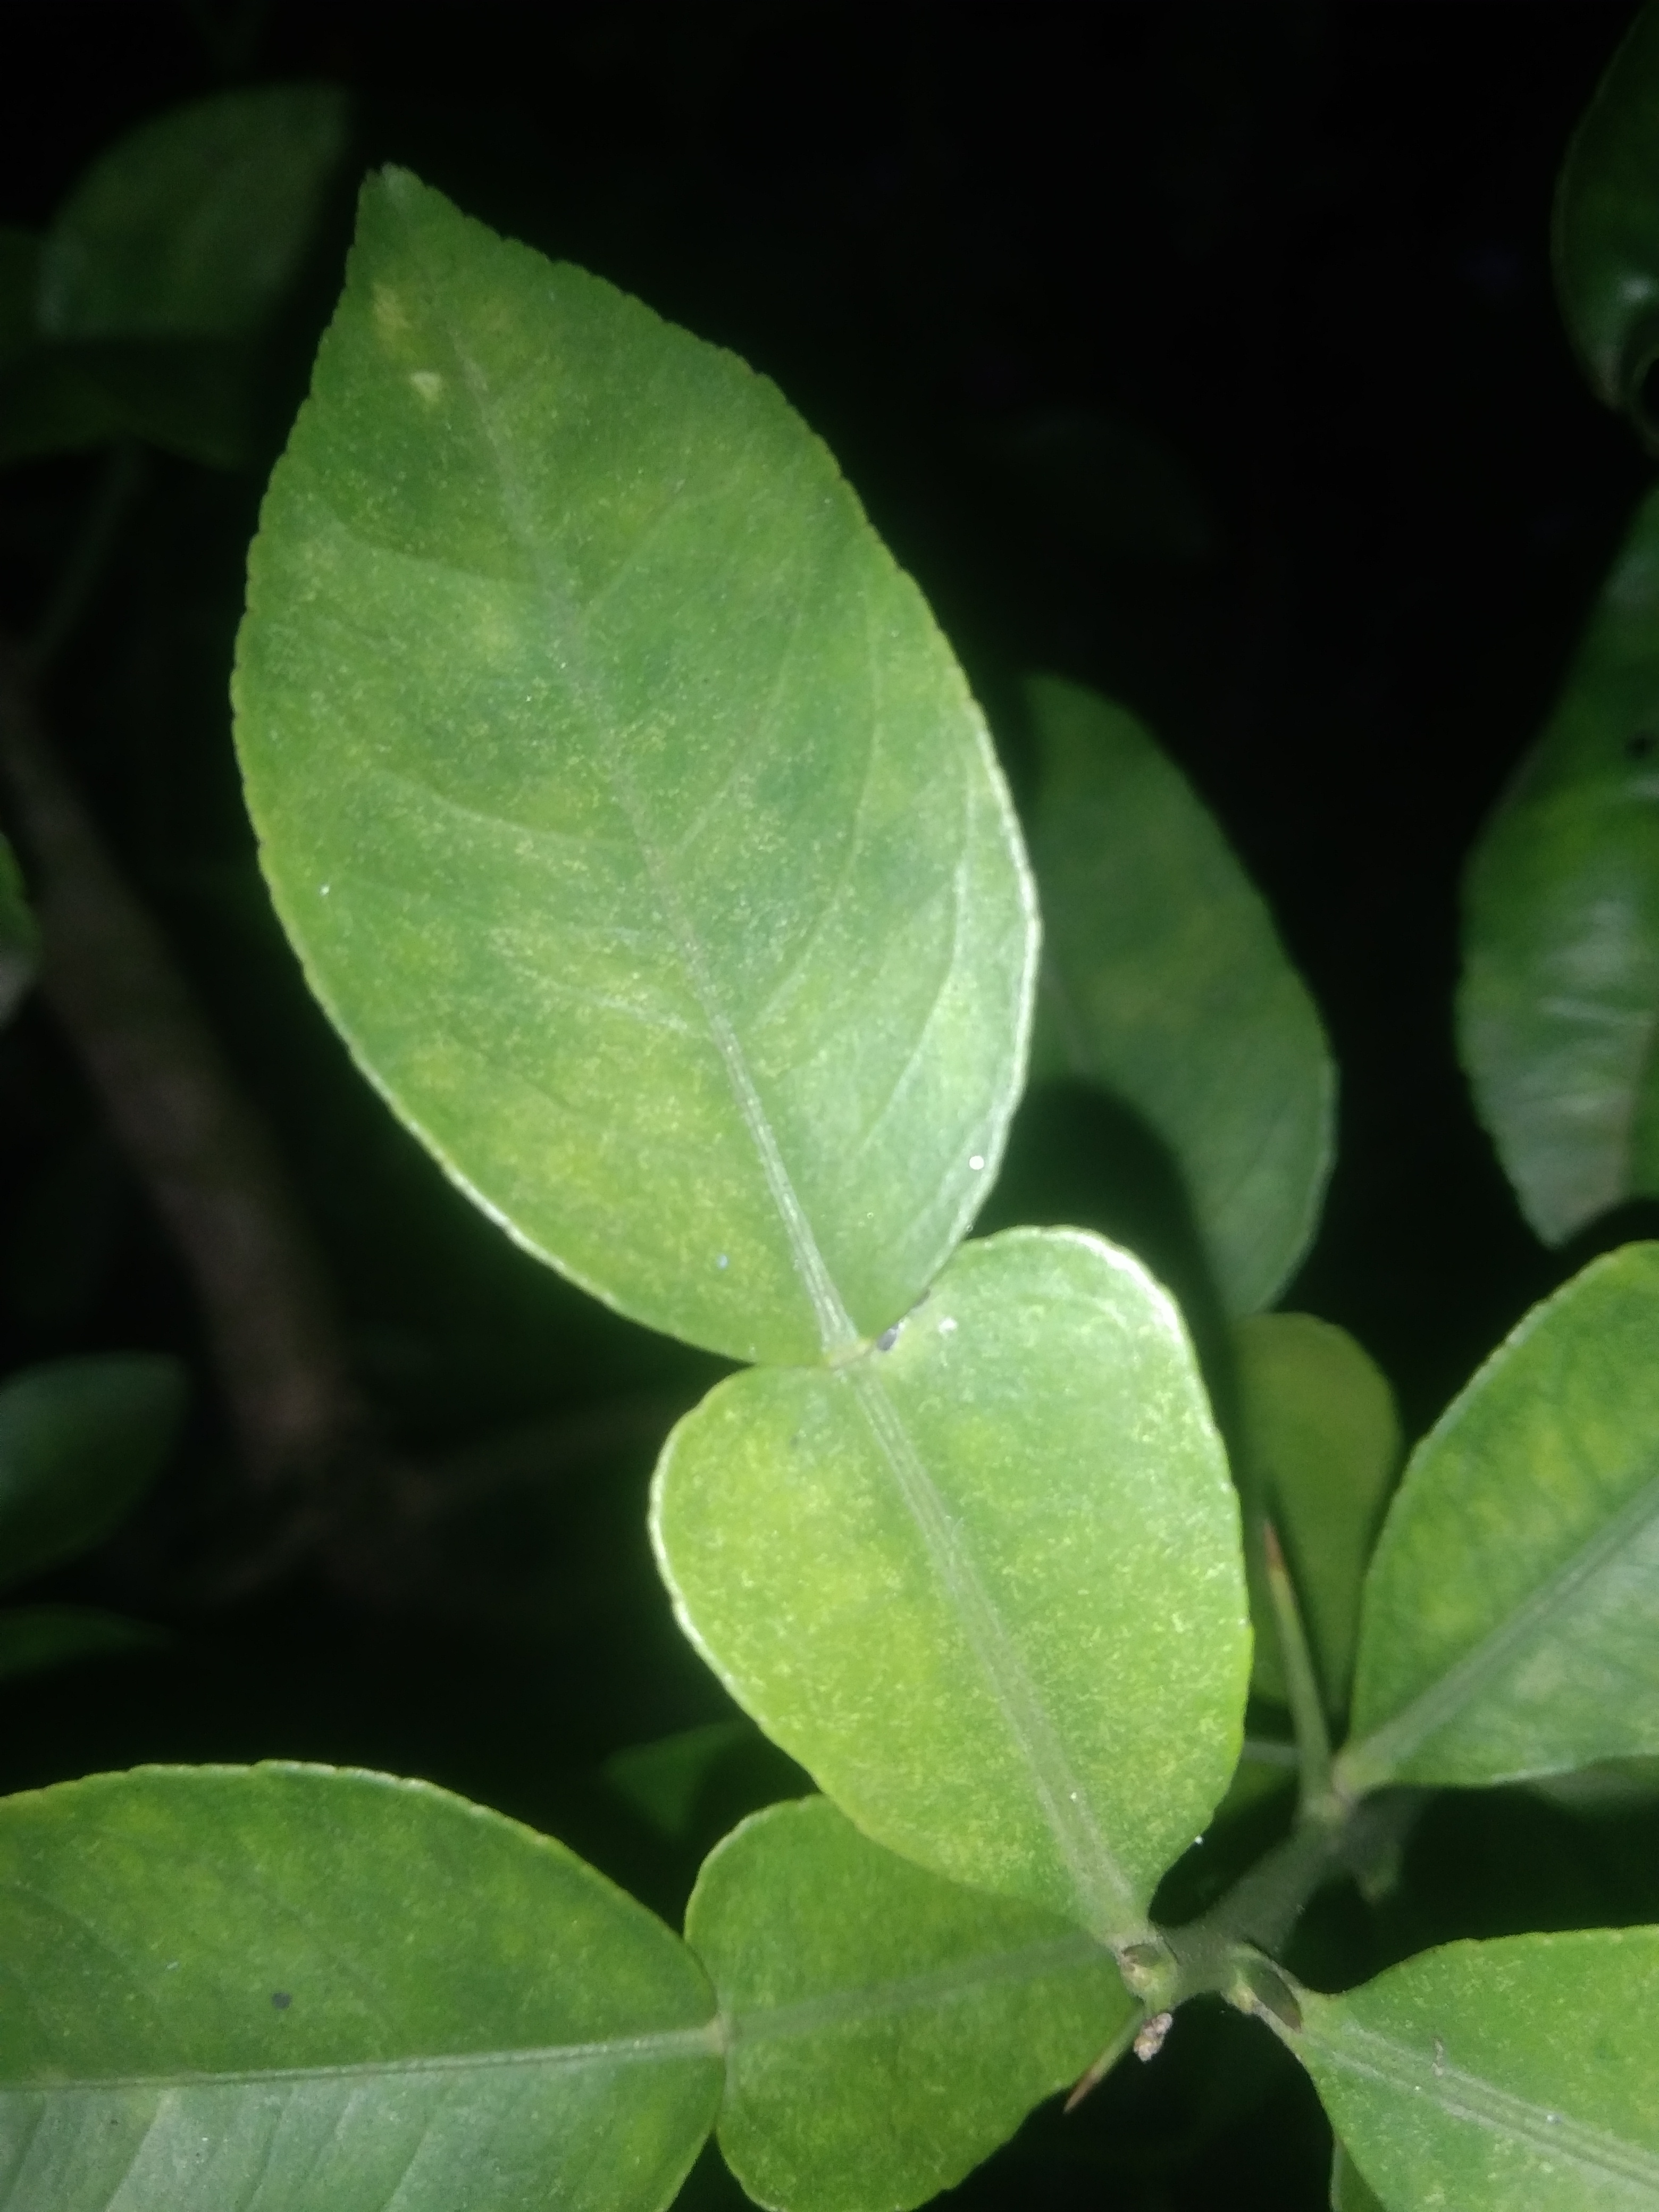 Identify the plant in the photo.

lemon
